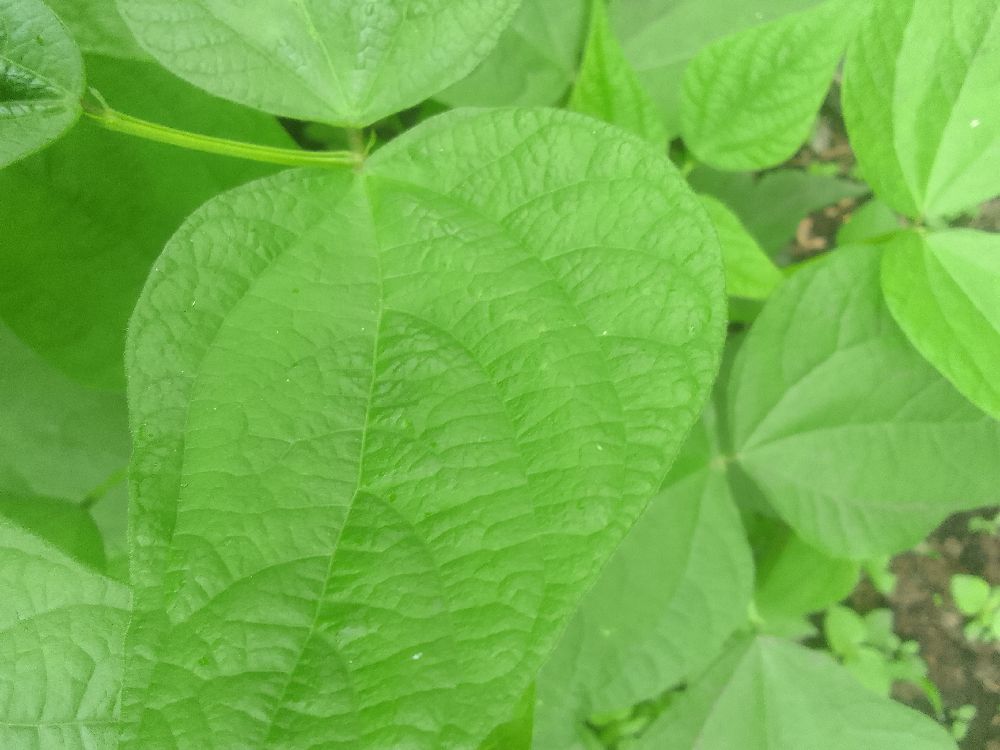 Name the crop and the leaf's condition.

common bean, healthy
